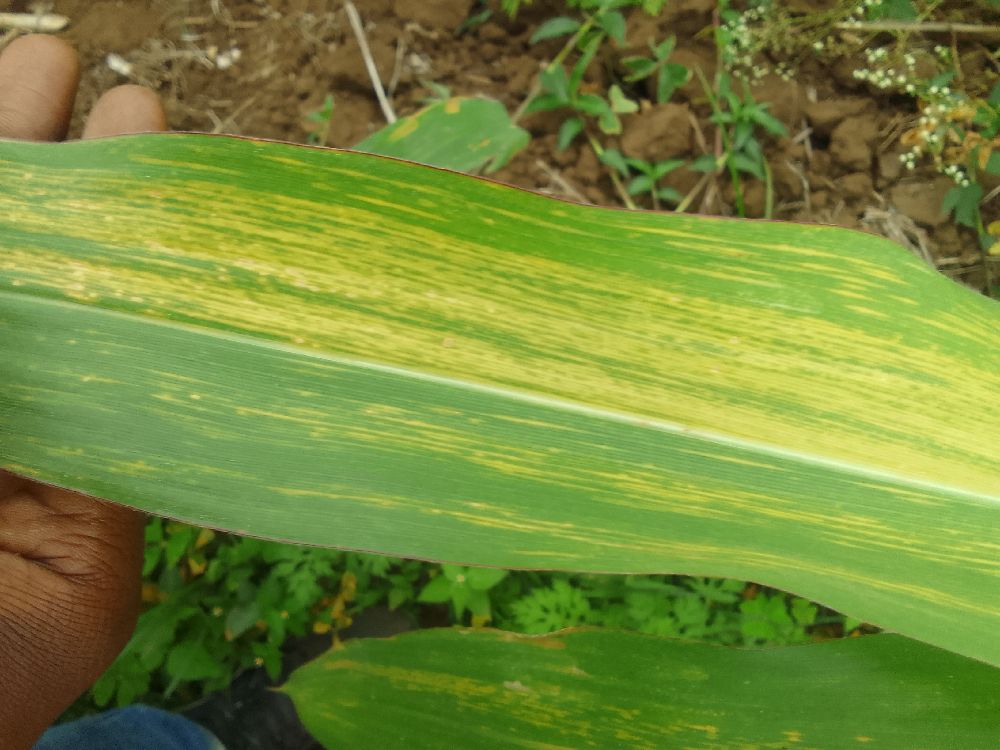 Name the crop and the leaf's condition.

maize, maize lethal necrosis
